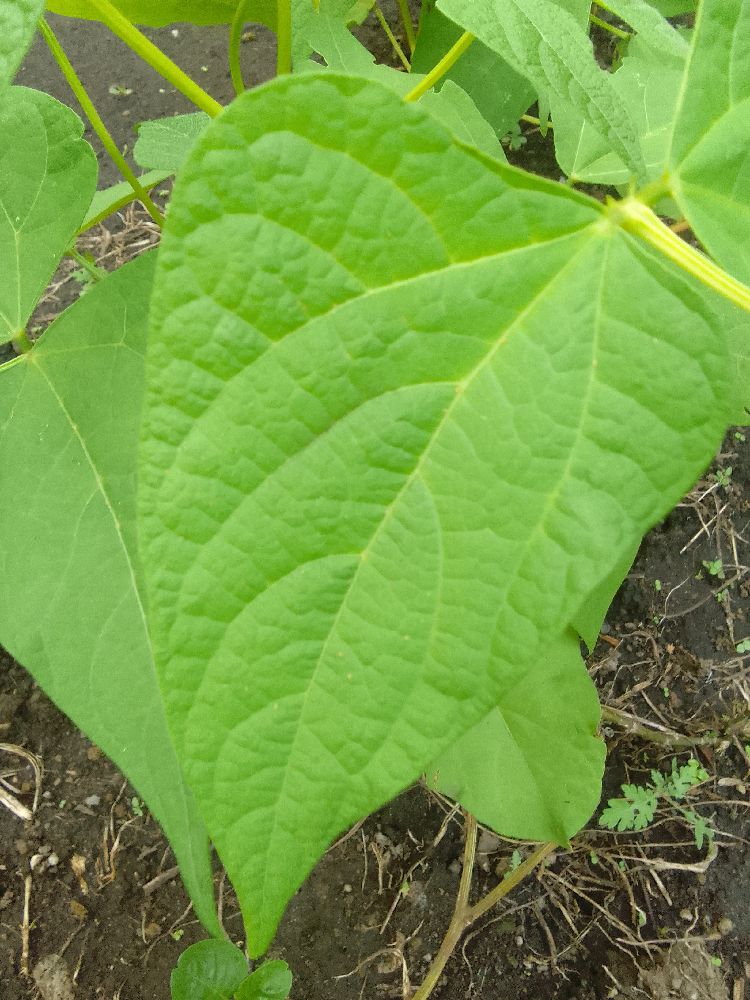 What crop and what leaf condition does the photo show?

common bean, healthy
